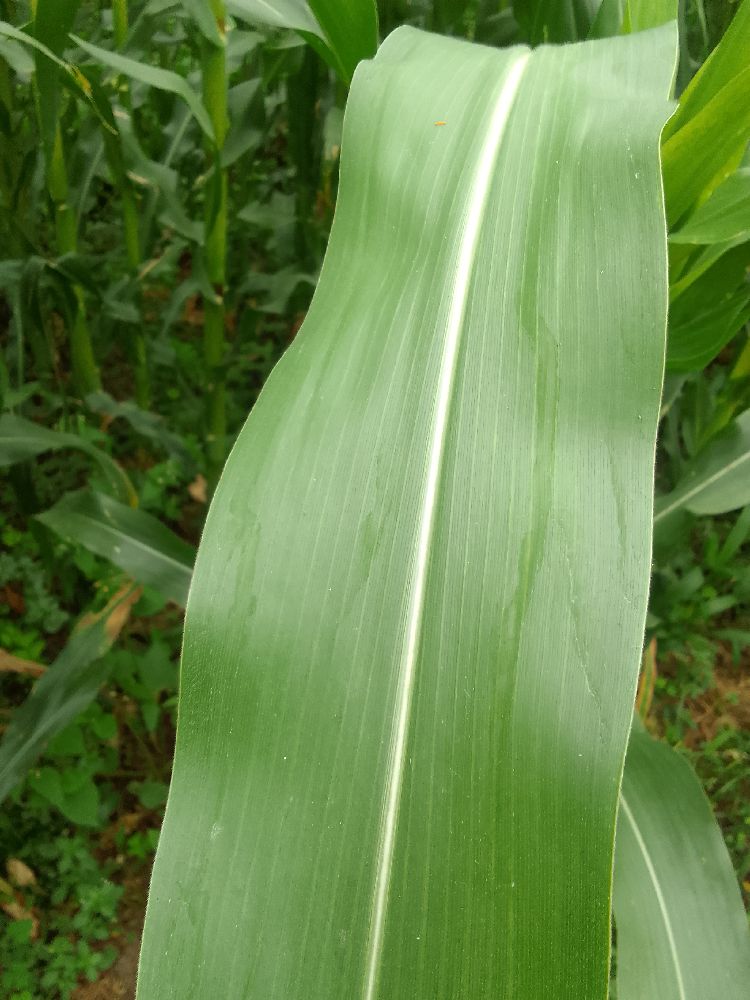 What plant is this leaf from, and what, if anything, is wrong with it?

maize, healthy
